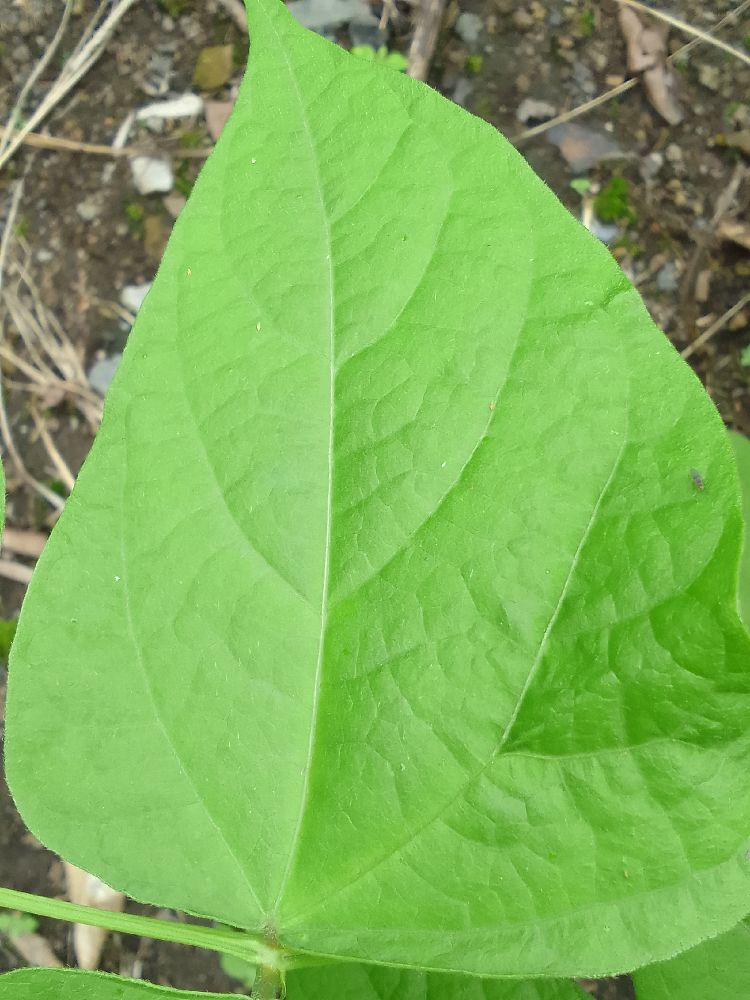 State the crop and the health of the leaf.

common bean, healthy
